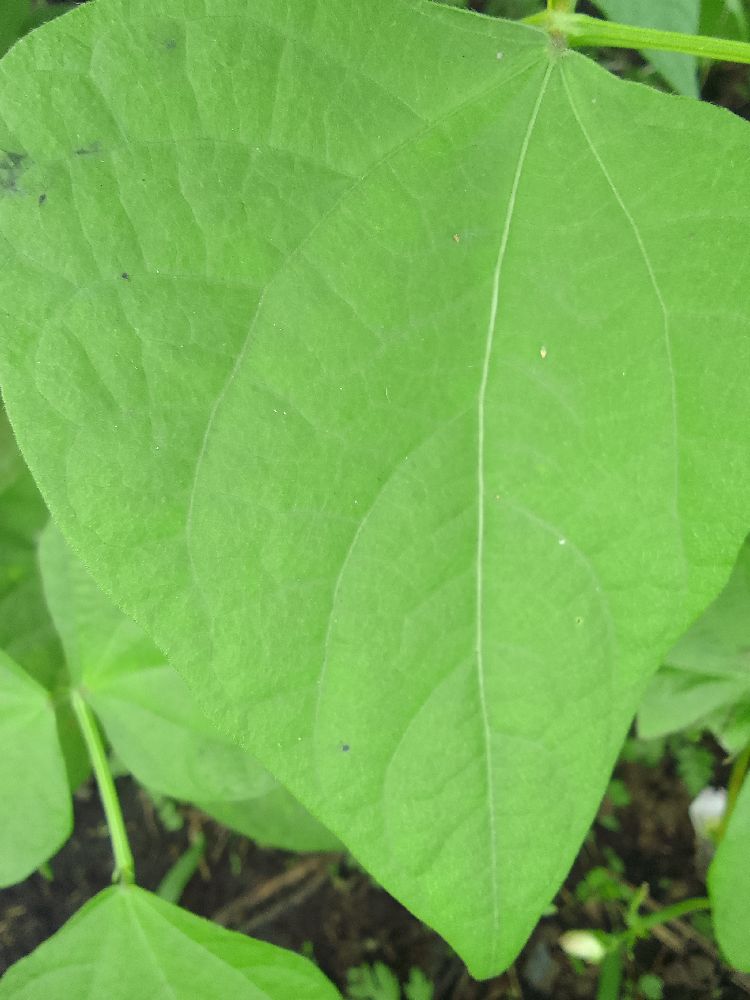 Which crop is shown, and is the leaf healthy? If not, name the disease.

common bean, healthy
